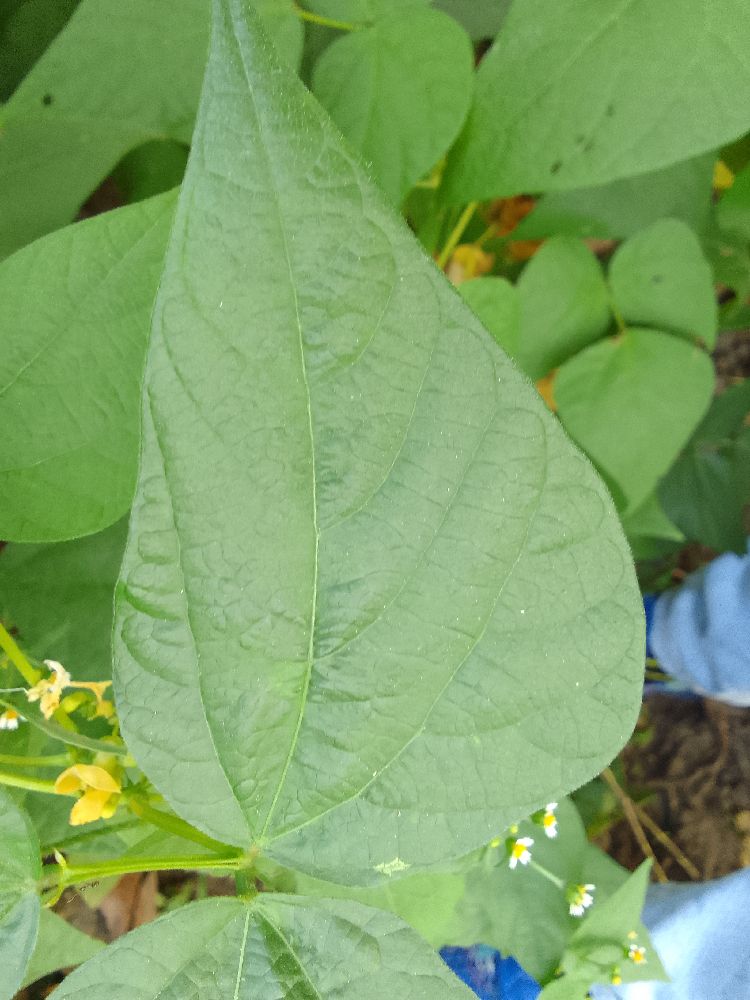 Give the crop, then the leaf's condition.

common bean, healthy
